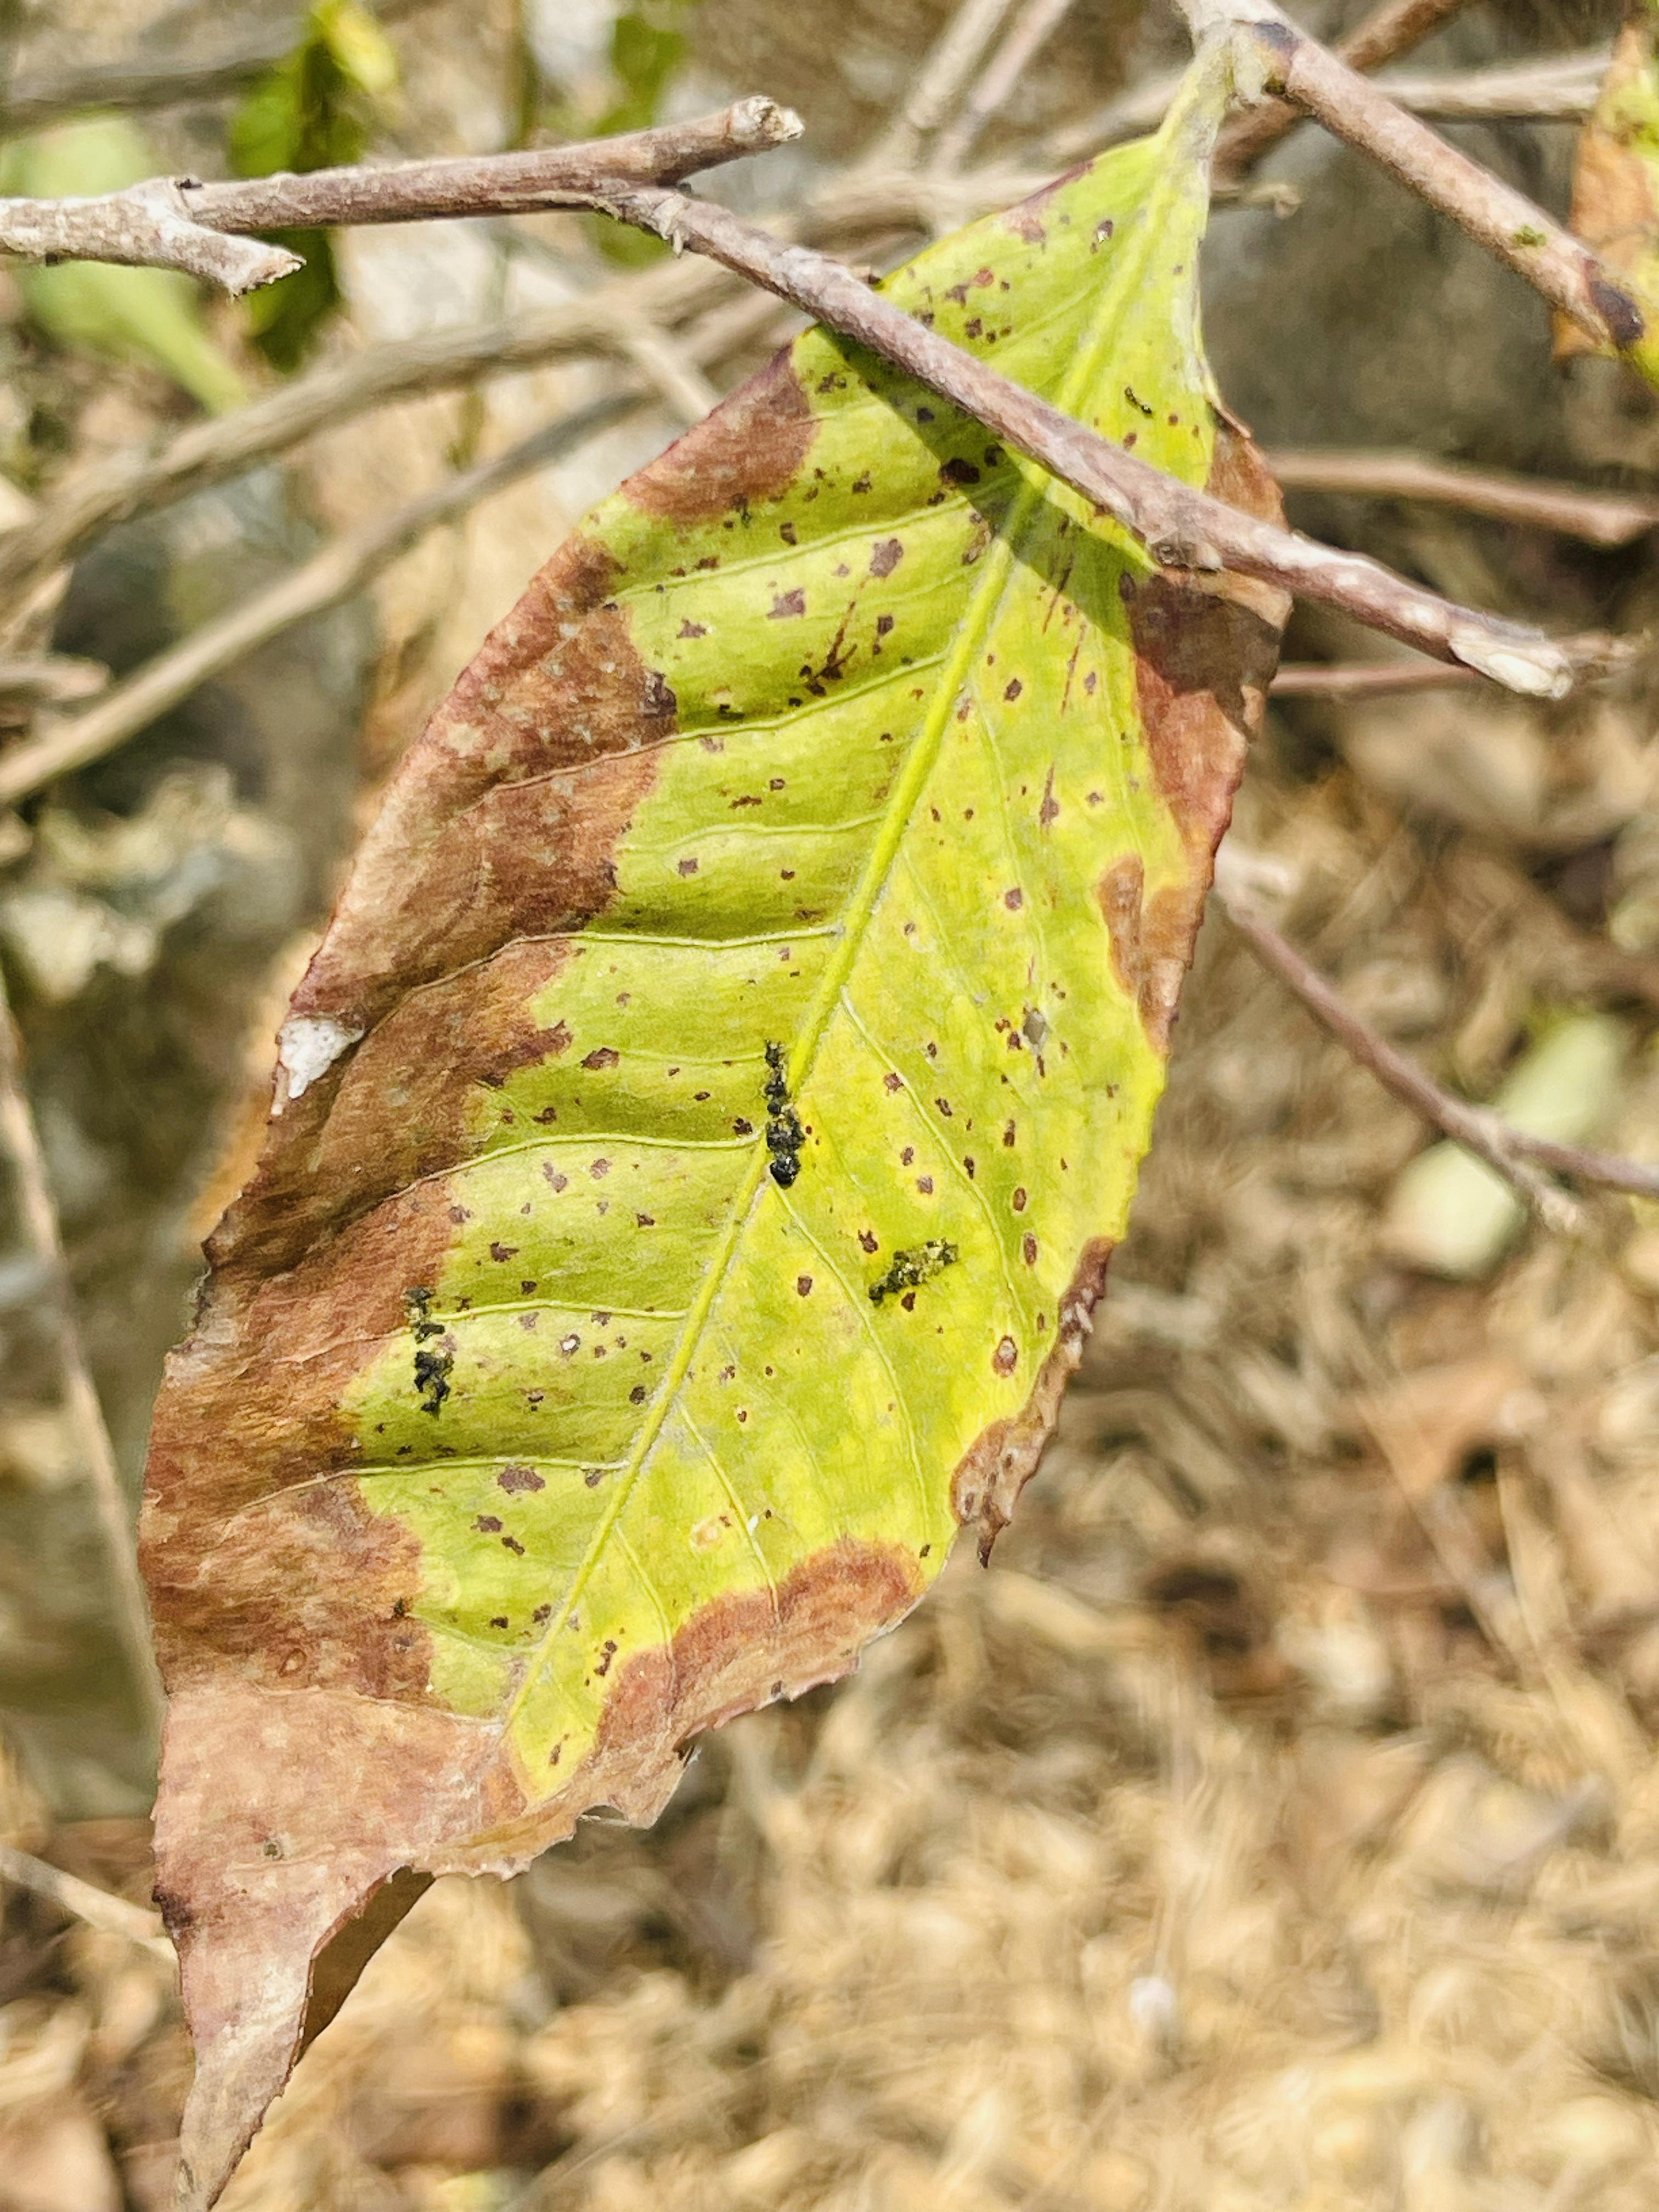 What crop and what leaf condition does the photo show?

tea, blight
